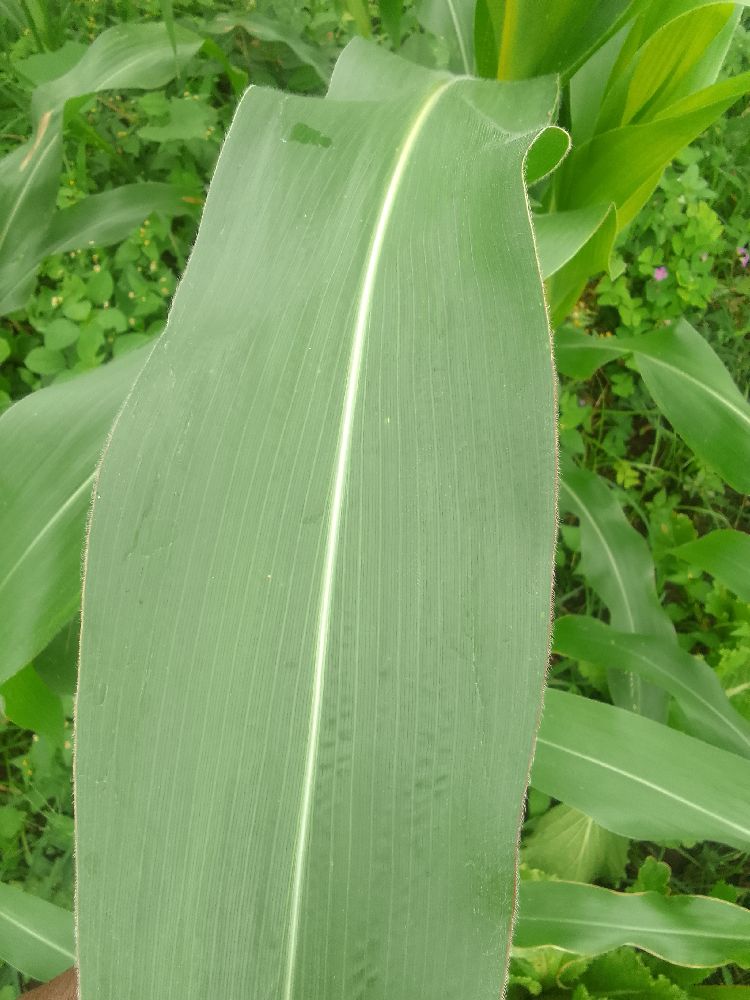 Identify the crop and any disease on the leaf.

maize, healthy
